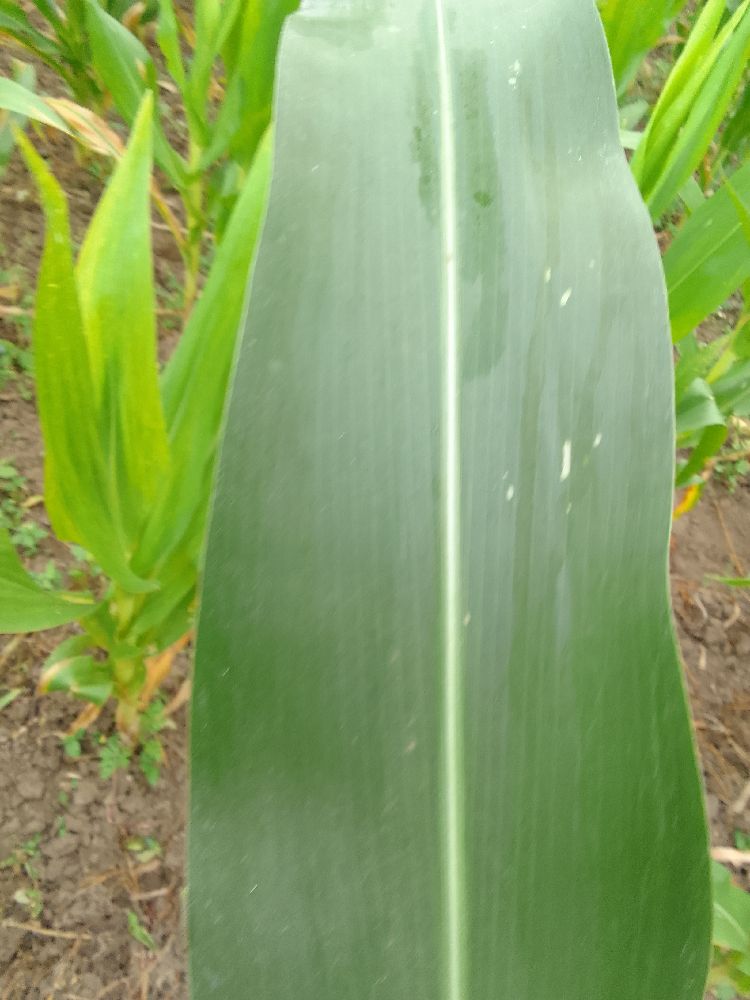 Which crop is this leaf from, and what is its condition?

maize, healthy
